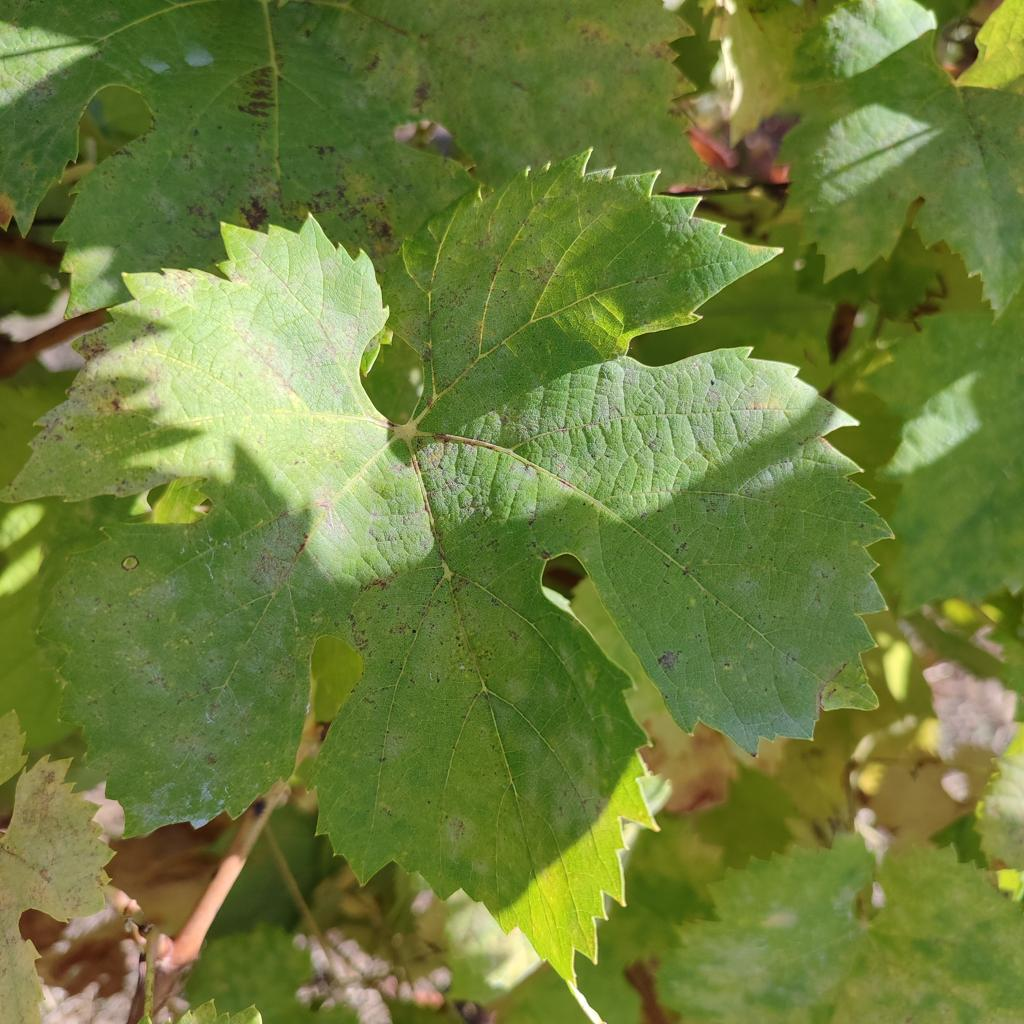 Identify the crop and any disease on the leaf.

grapevine, powdery mildew
